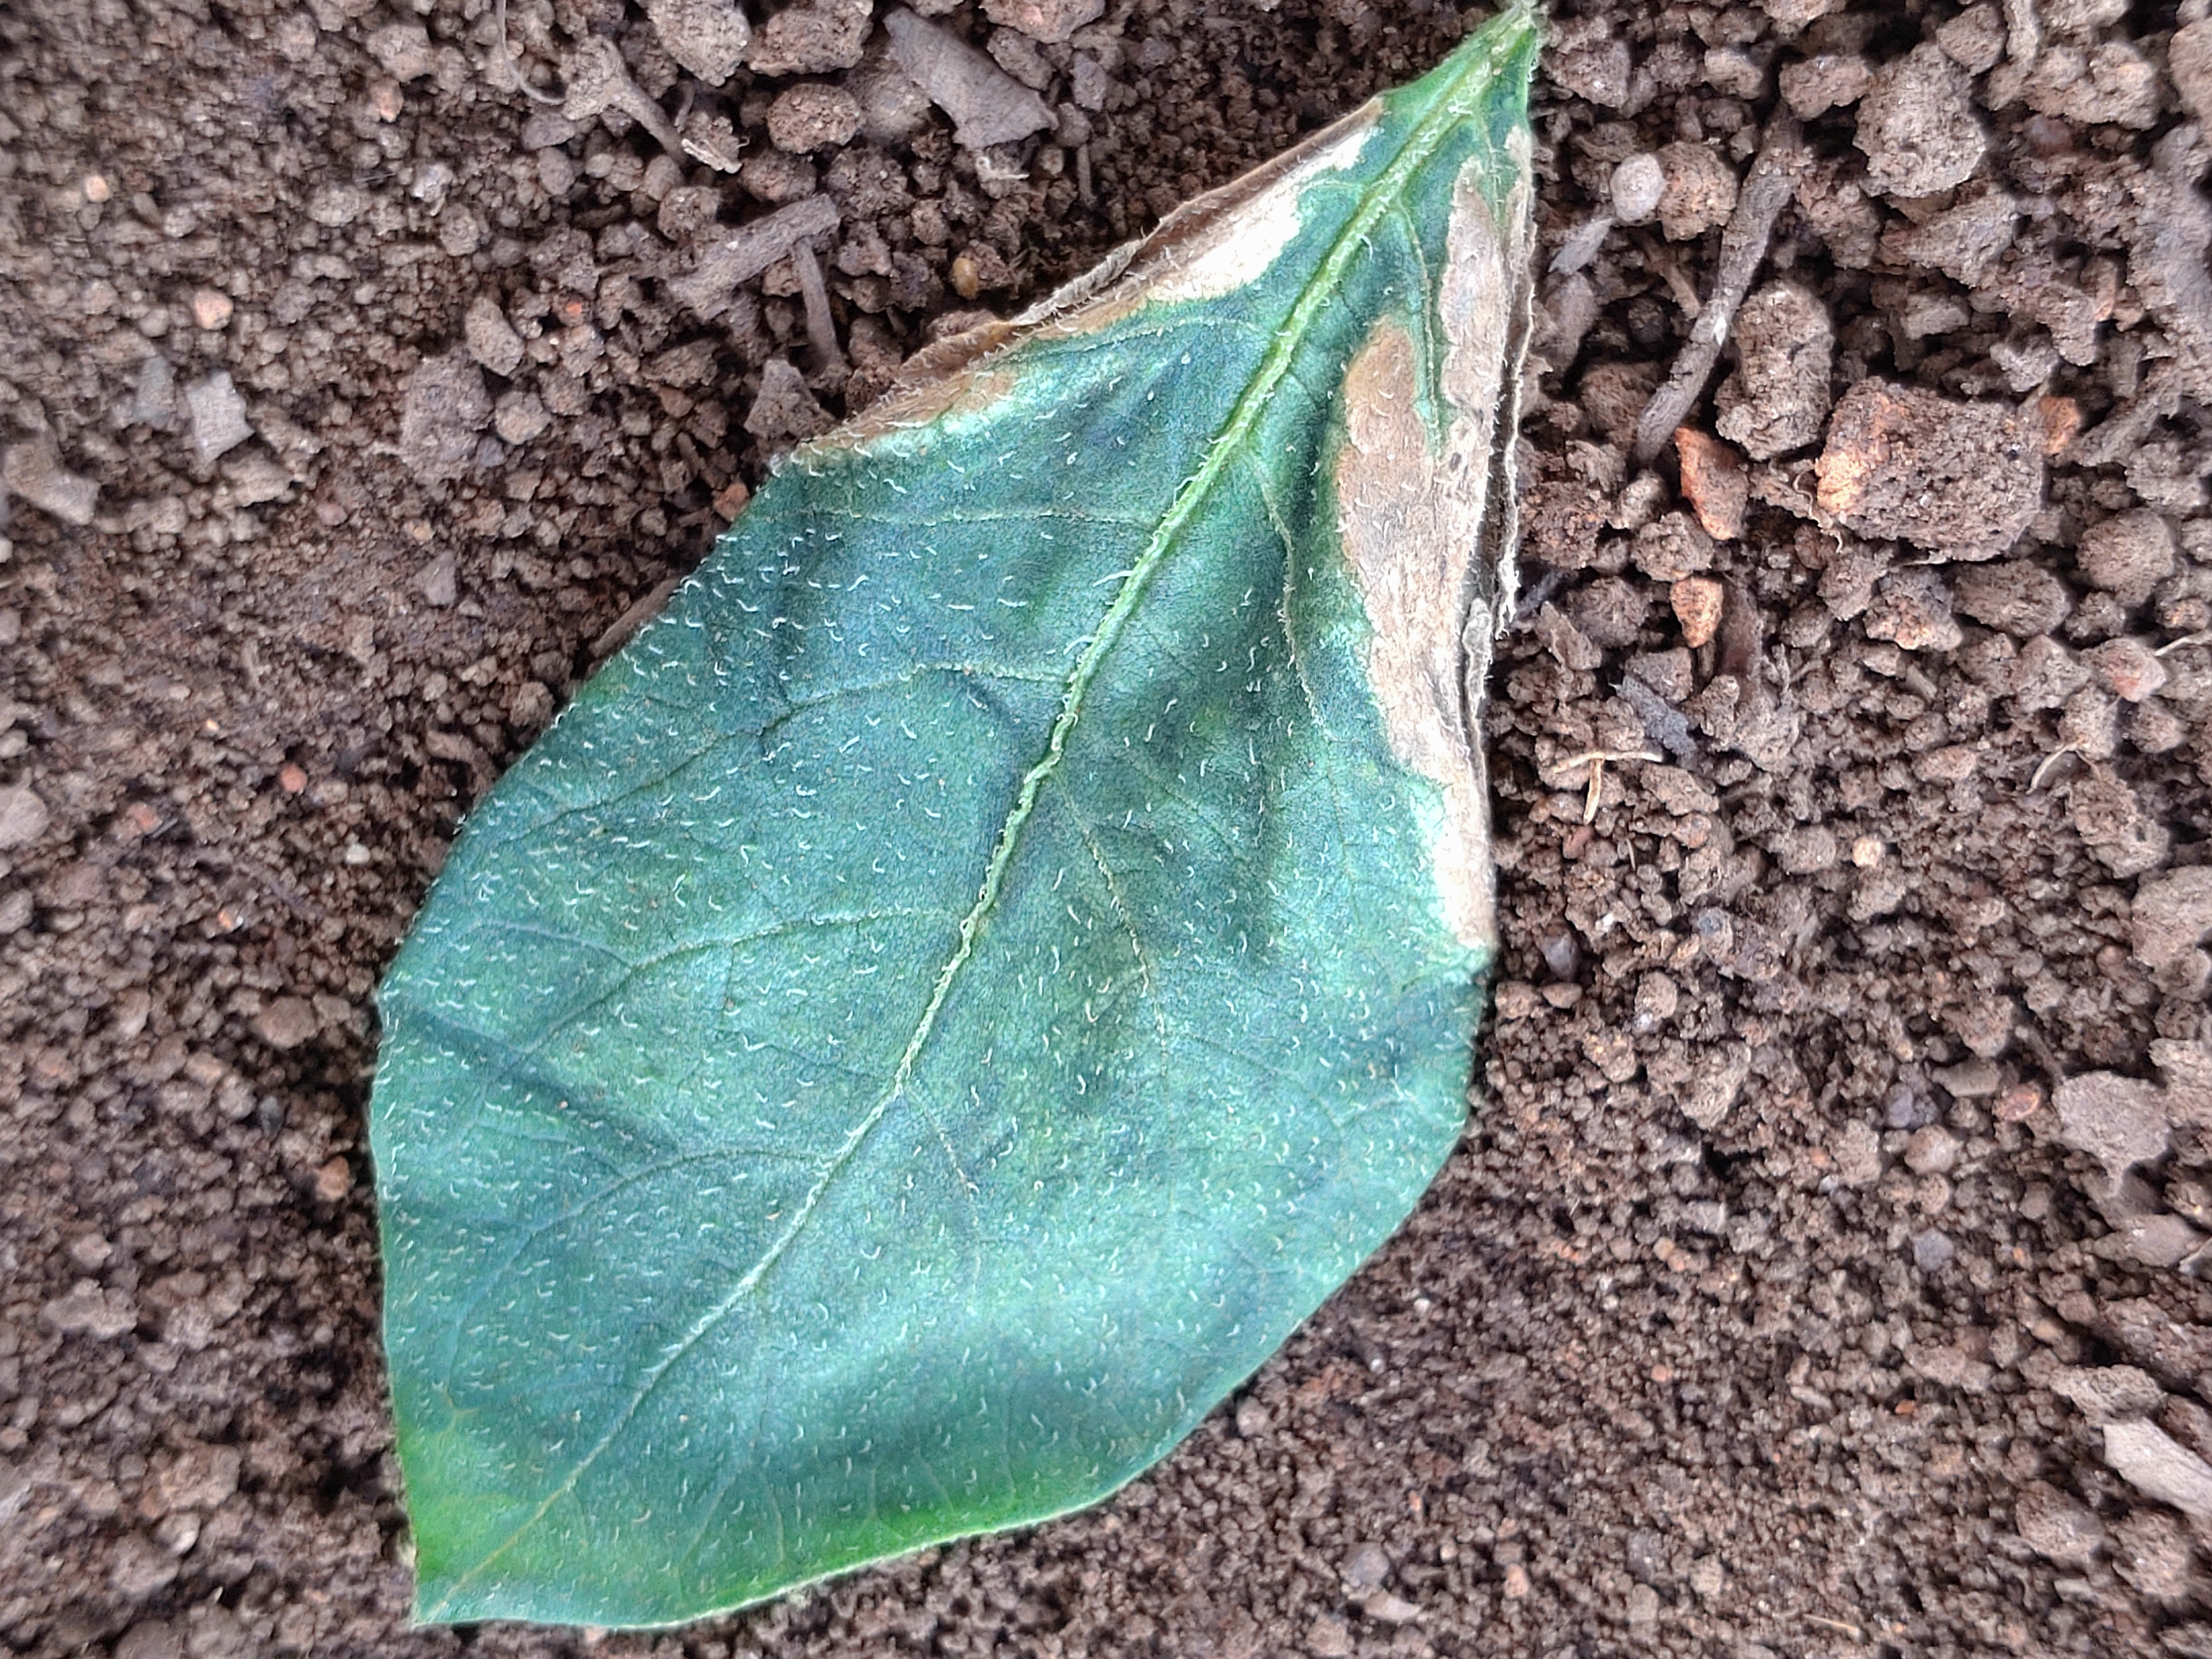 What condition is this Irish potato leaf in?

early blight
